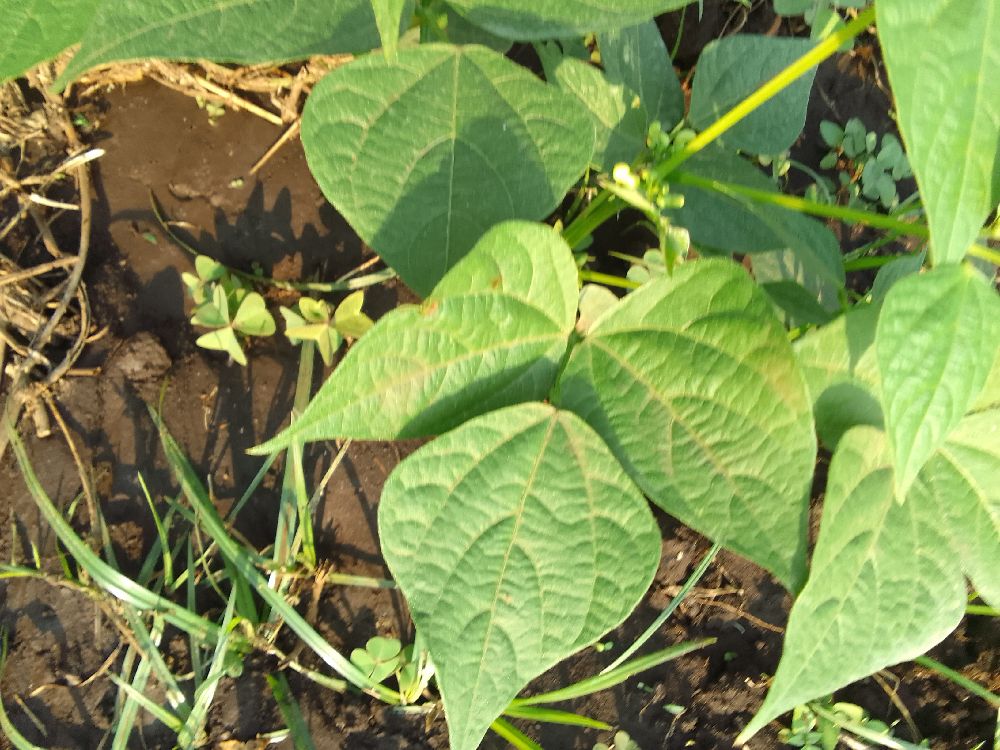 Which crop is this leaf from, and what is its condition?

common bean, healthy
